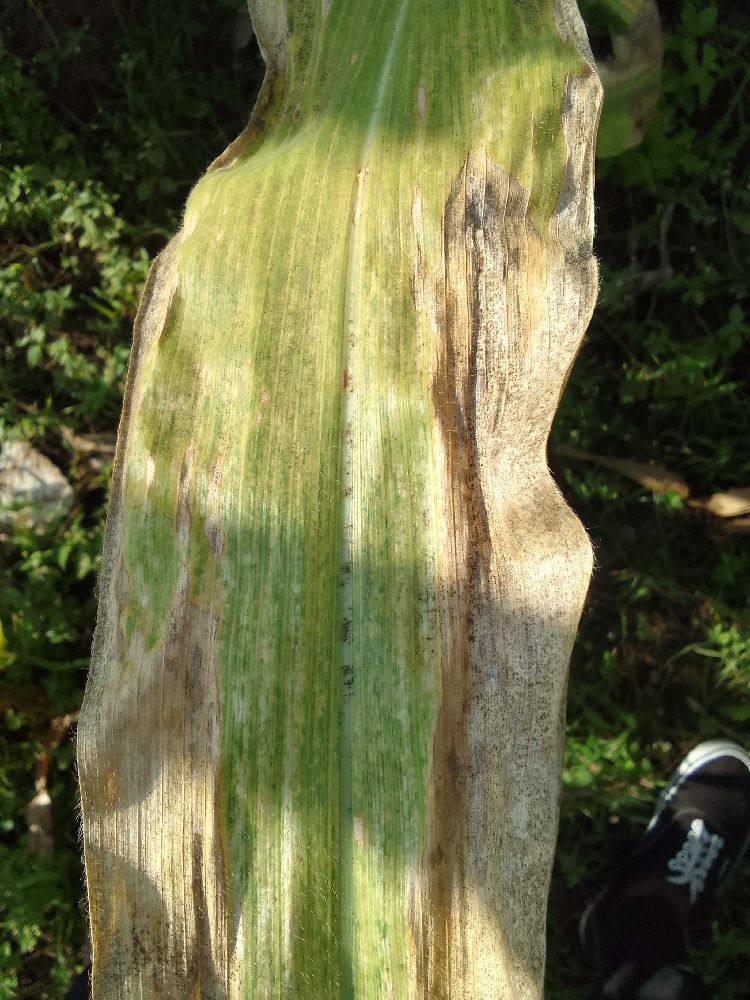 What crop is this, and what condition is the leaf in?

maize, maize lethal necrosis
